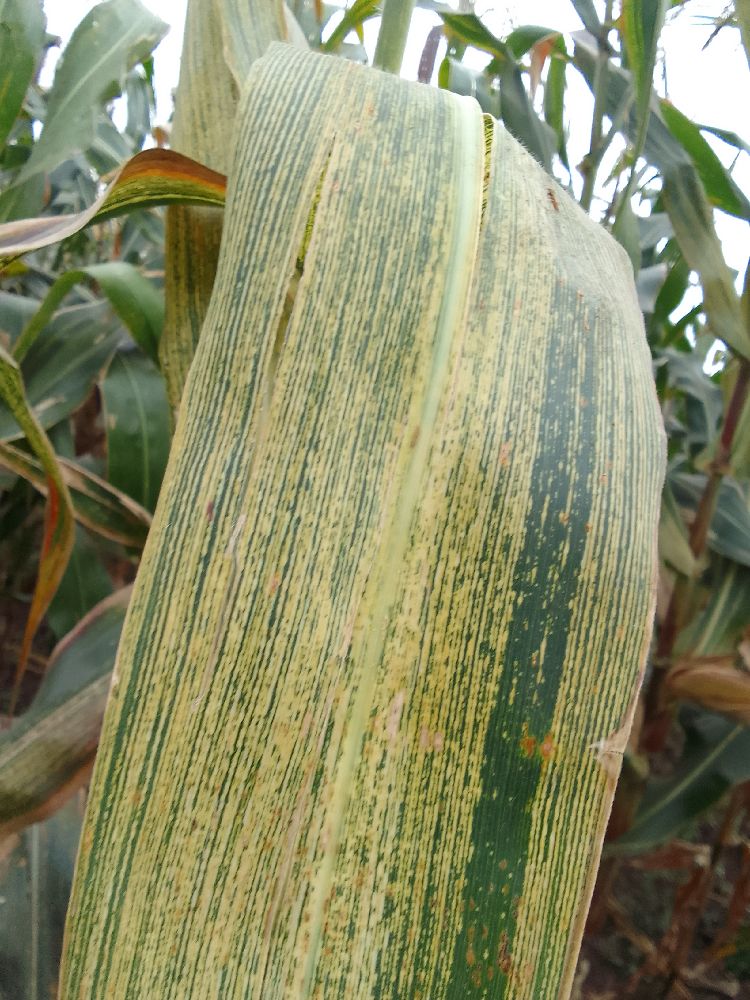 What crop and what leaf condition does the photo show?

maize, maize streak virus
